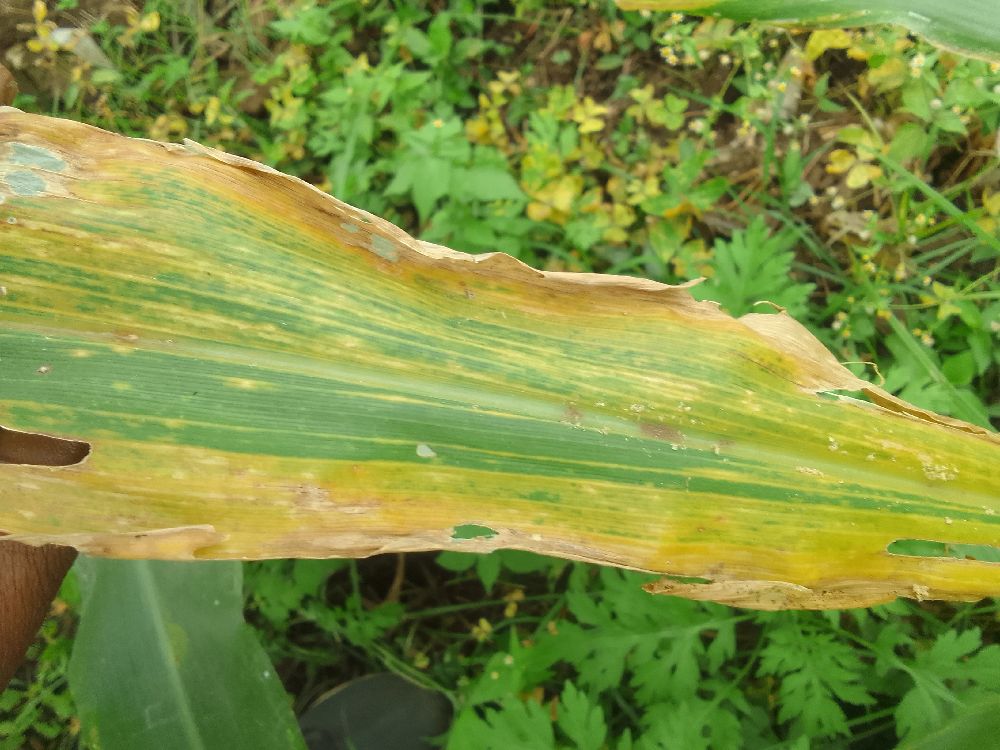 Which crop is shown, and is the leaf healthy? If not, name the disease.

maize, maize lethal necrosis
